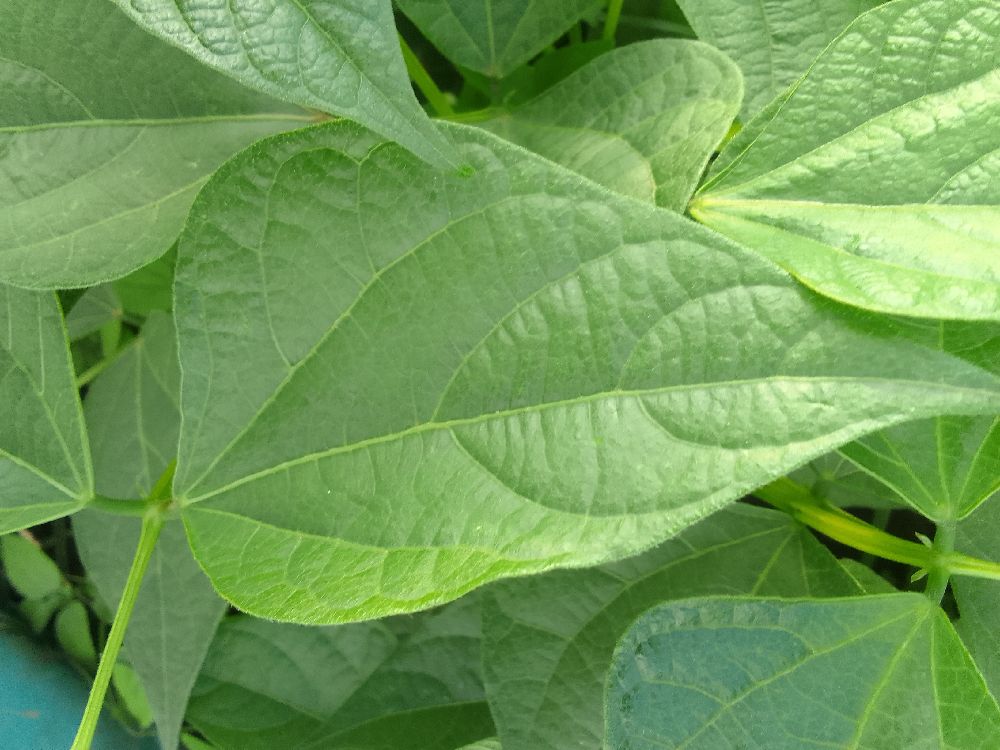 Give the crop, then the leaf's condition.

common bean, healthy
